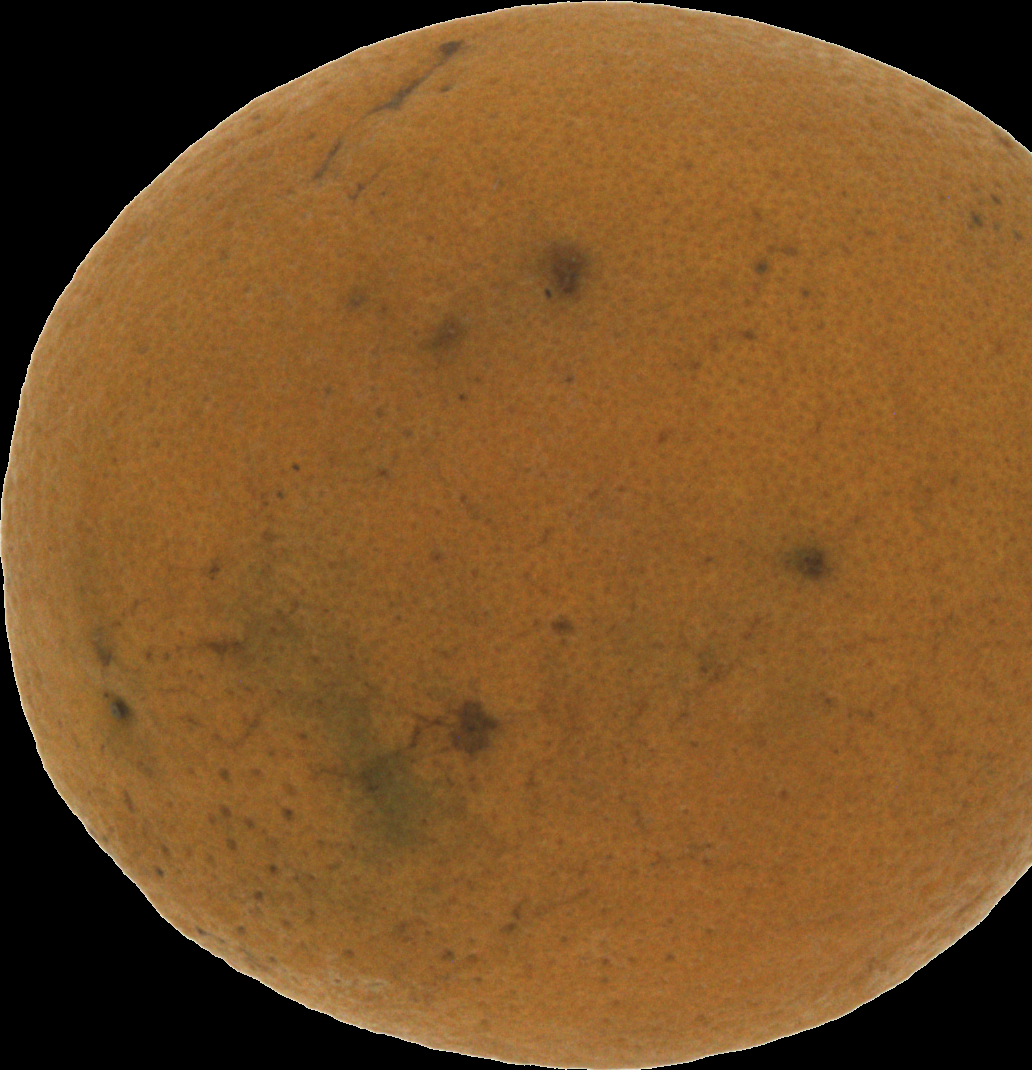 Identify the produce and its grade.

orange, bad
